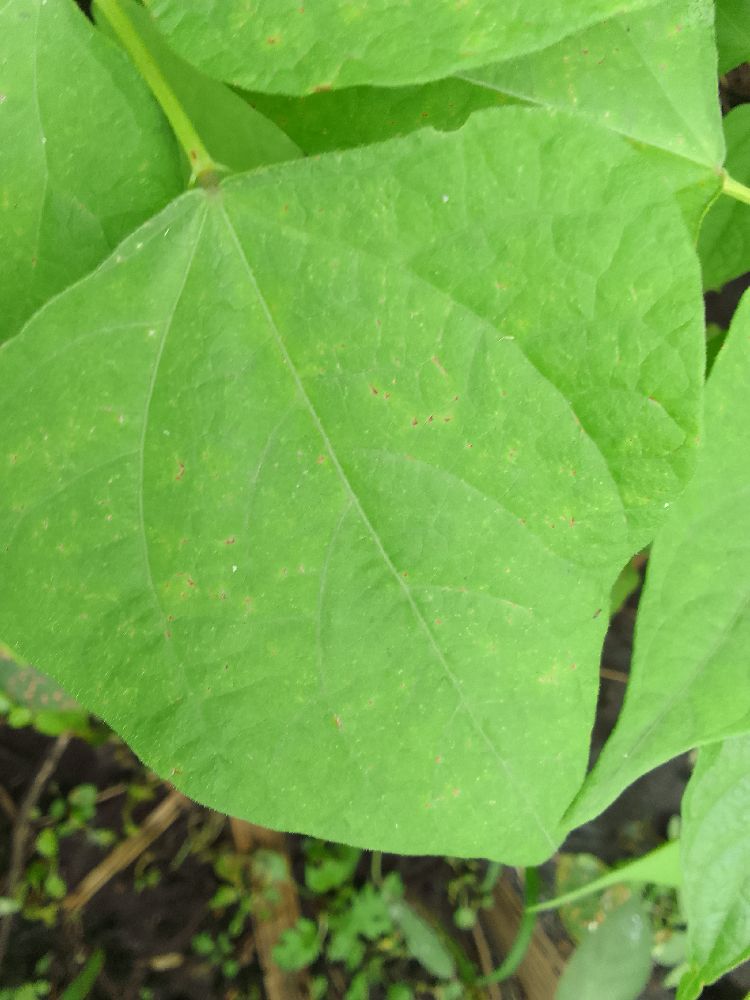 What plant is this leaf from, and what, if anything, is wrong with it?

common bean, healthy
